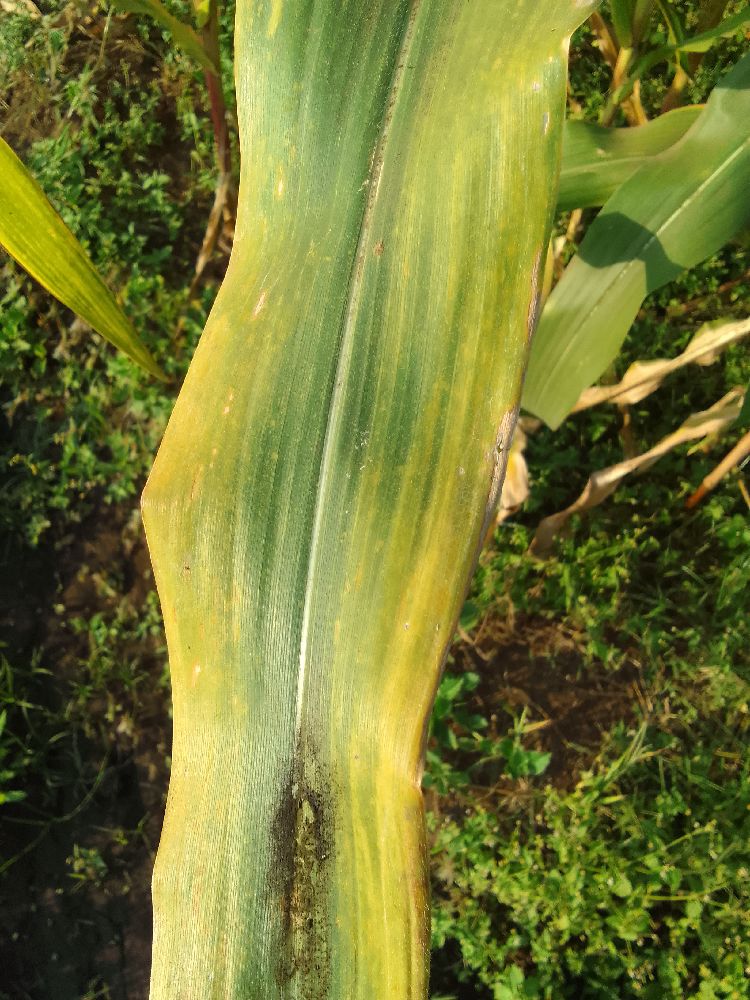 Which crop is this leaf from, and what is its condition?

maize, maize lethal necrosis
